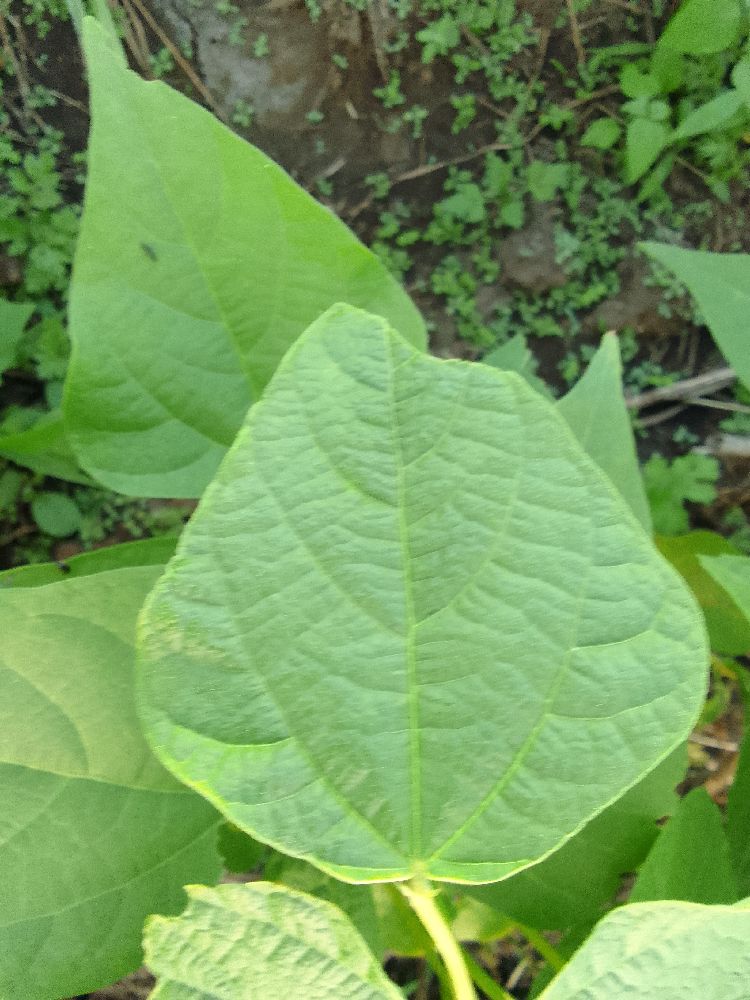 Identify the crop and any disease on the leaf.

common bean, healthy
